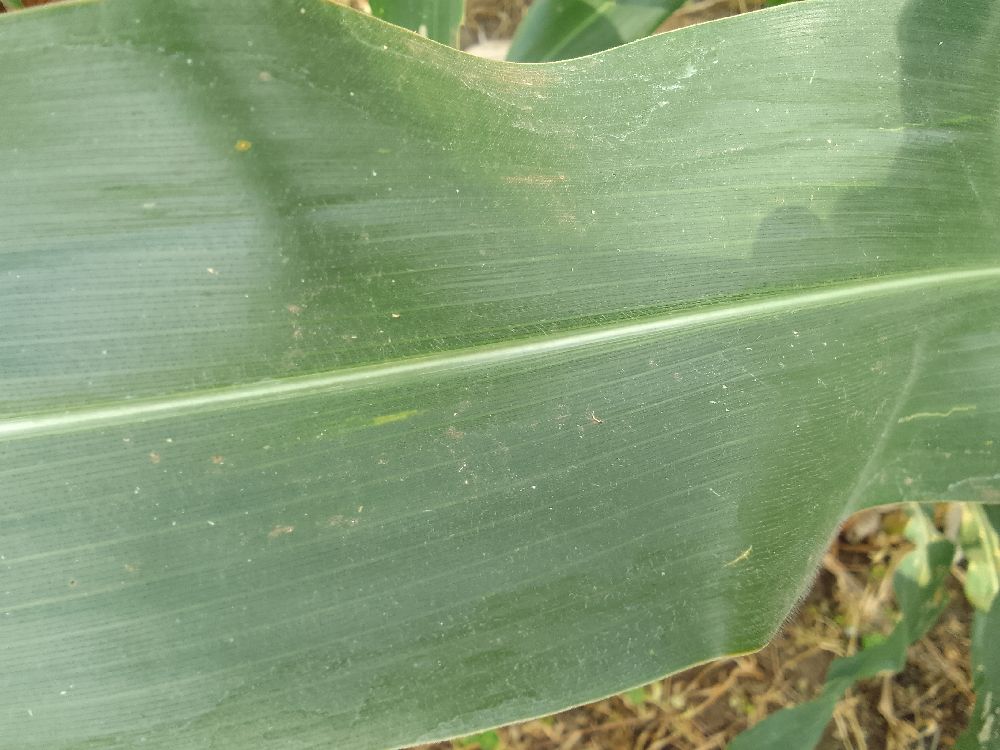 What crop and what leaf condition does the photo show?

maize, healthy
